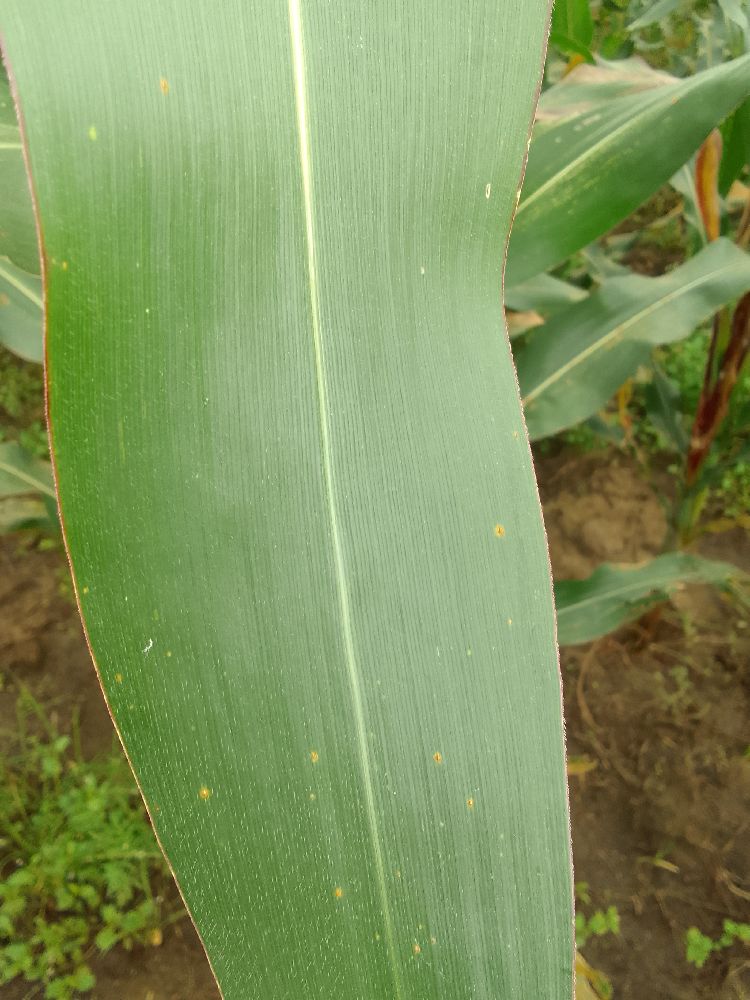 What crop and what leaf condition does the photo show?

maize, healthy
